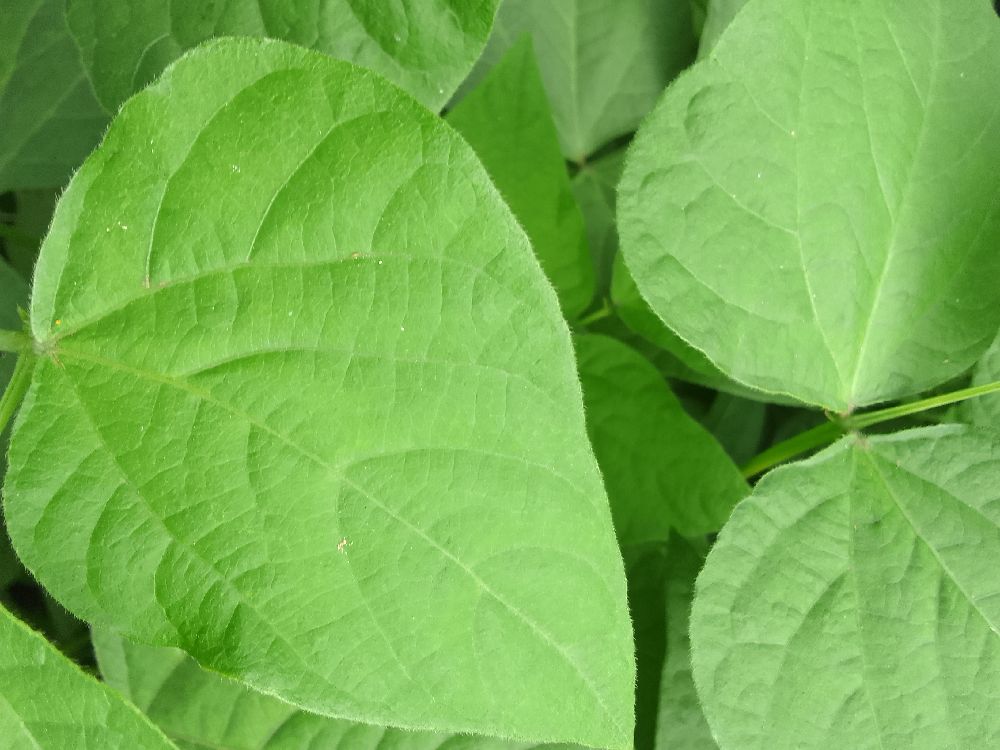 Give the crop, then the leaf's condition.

common bean, healthy
